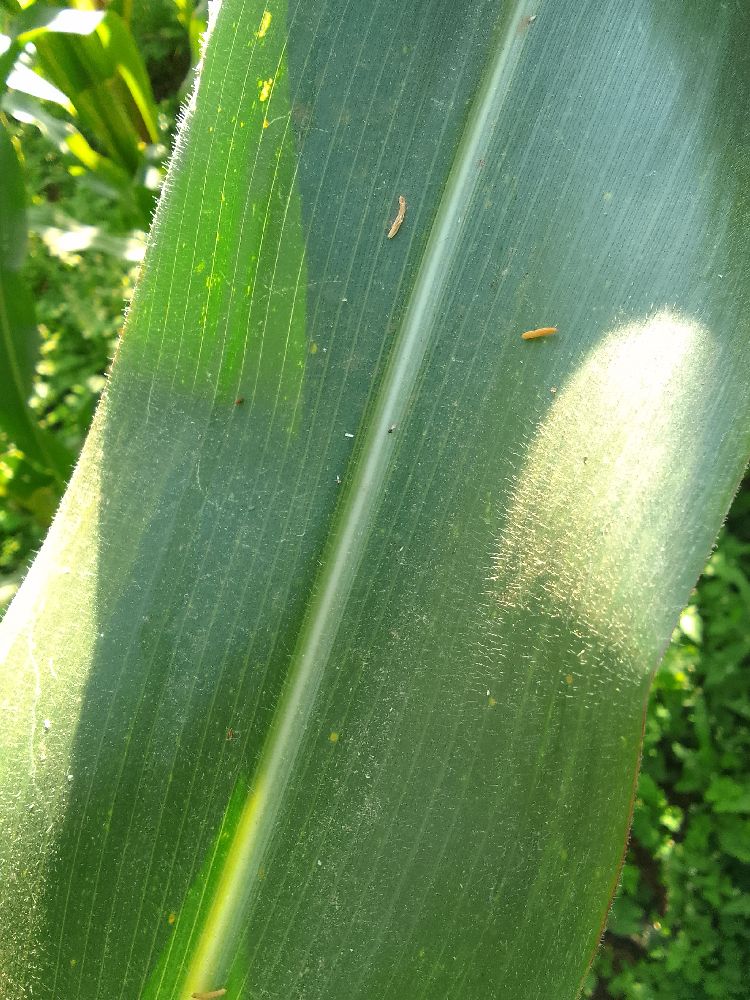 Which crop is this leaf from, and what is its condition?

maize, healthy
